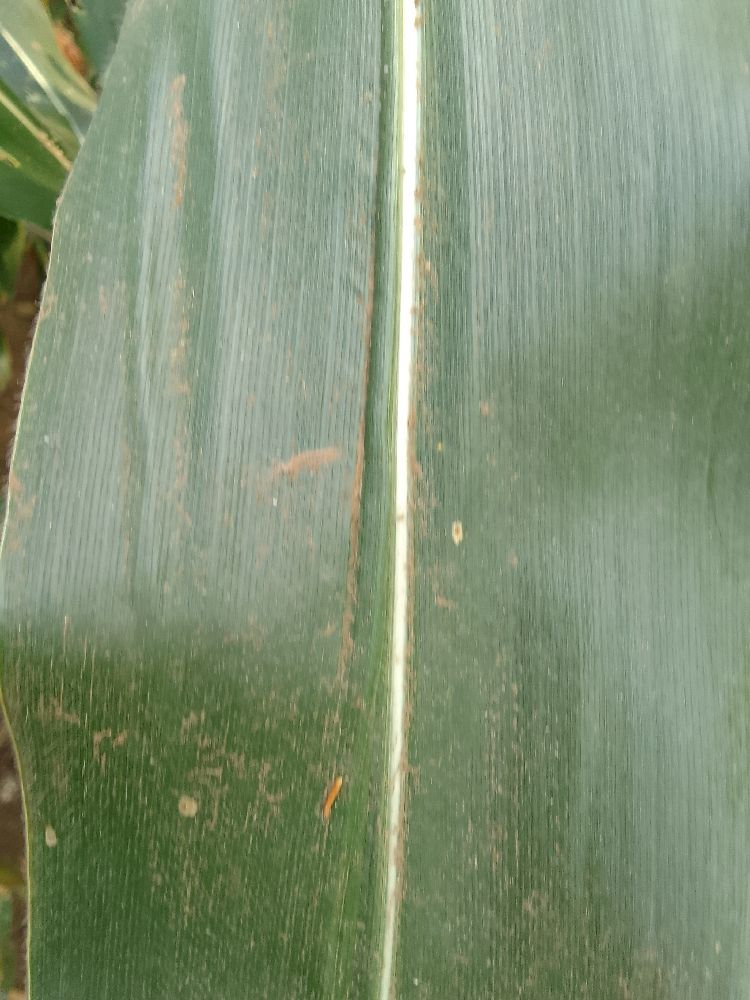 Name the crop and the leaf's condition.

maize, healthy
